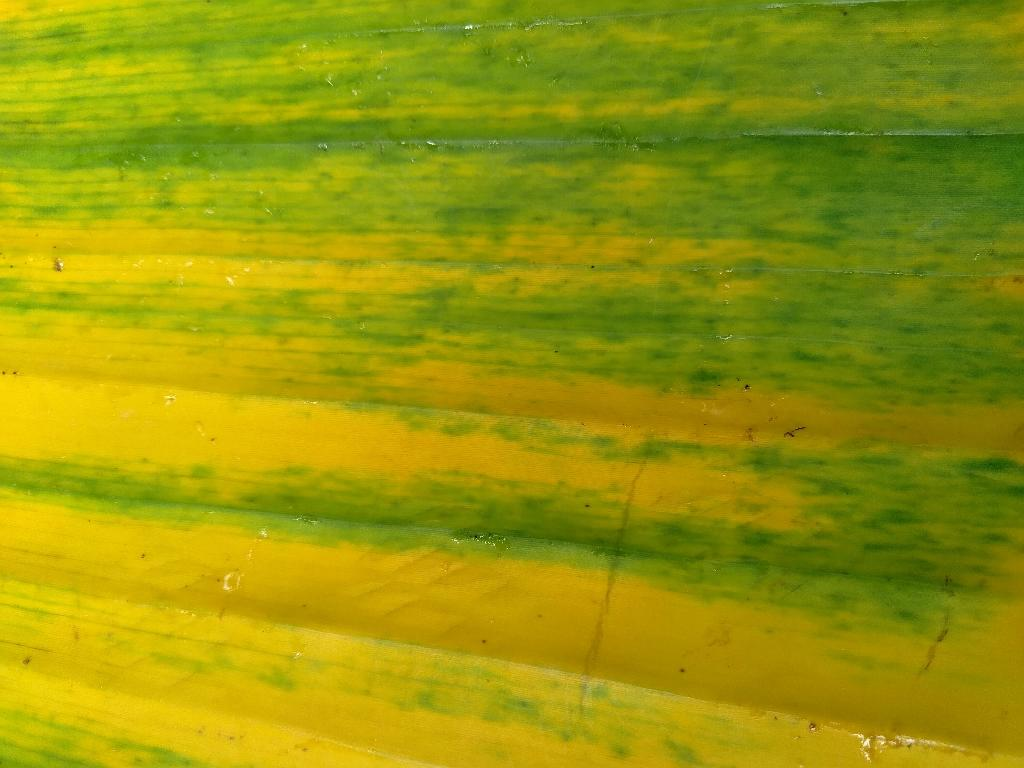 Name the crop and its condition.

banana, fusarium wilt race 1
